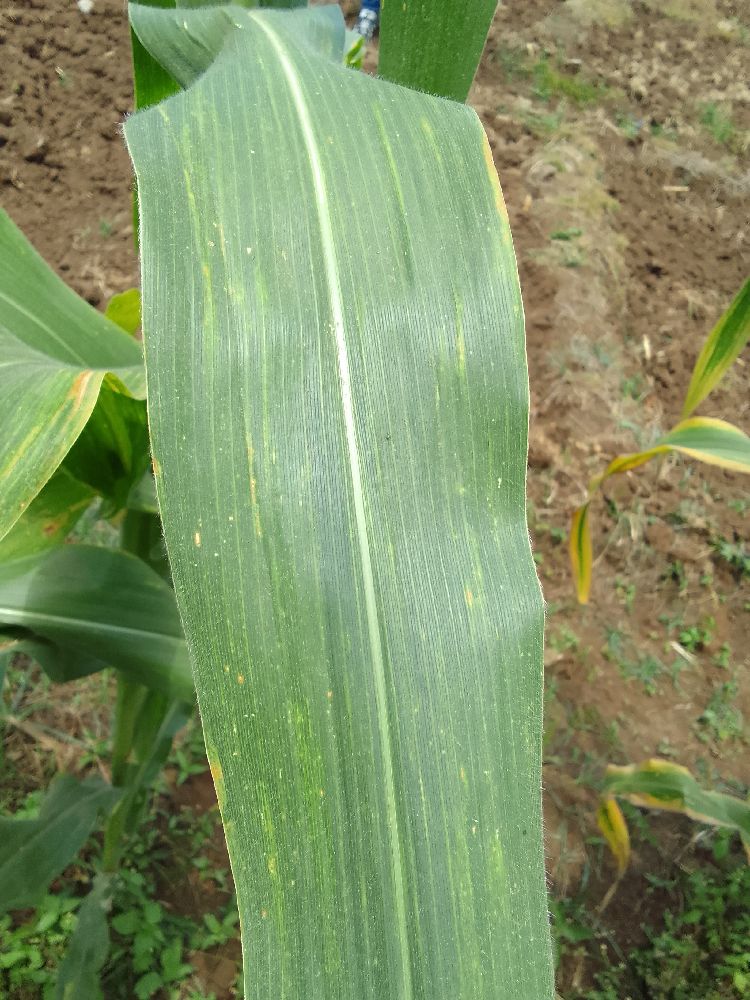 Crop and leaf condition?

maize, maize lethal necrosis
